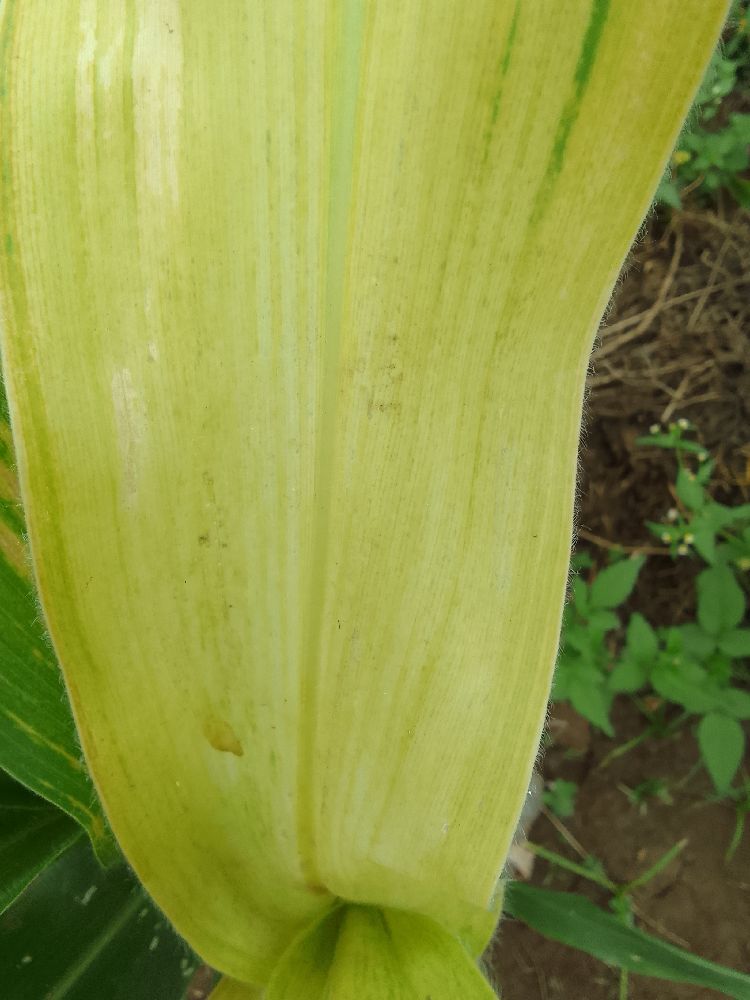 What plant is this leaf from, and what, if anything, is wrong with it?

maize, maize lethal necrosis
